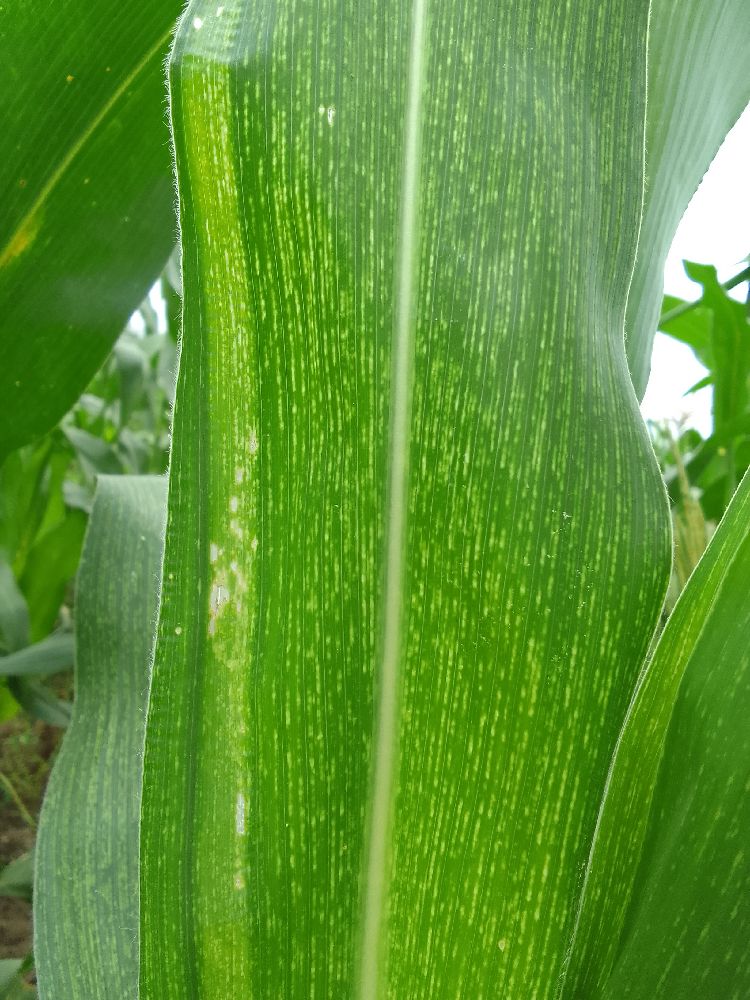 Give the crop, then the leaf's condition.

maize, maize streak virus
